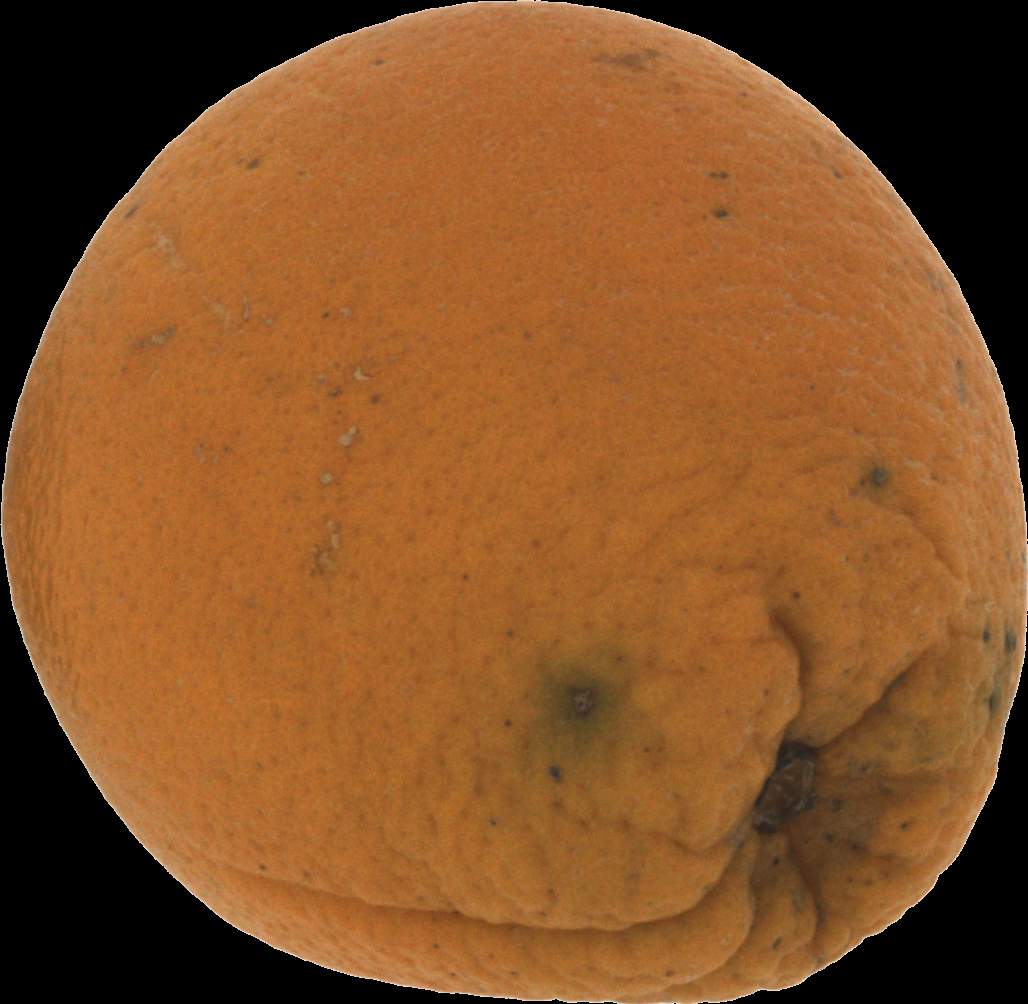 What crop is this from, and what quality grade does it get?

orange, bad
